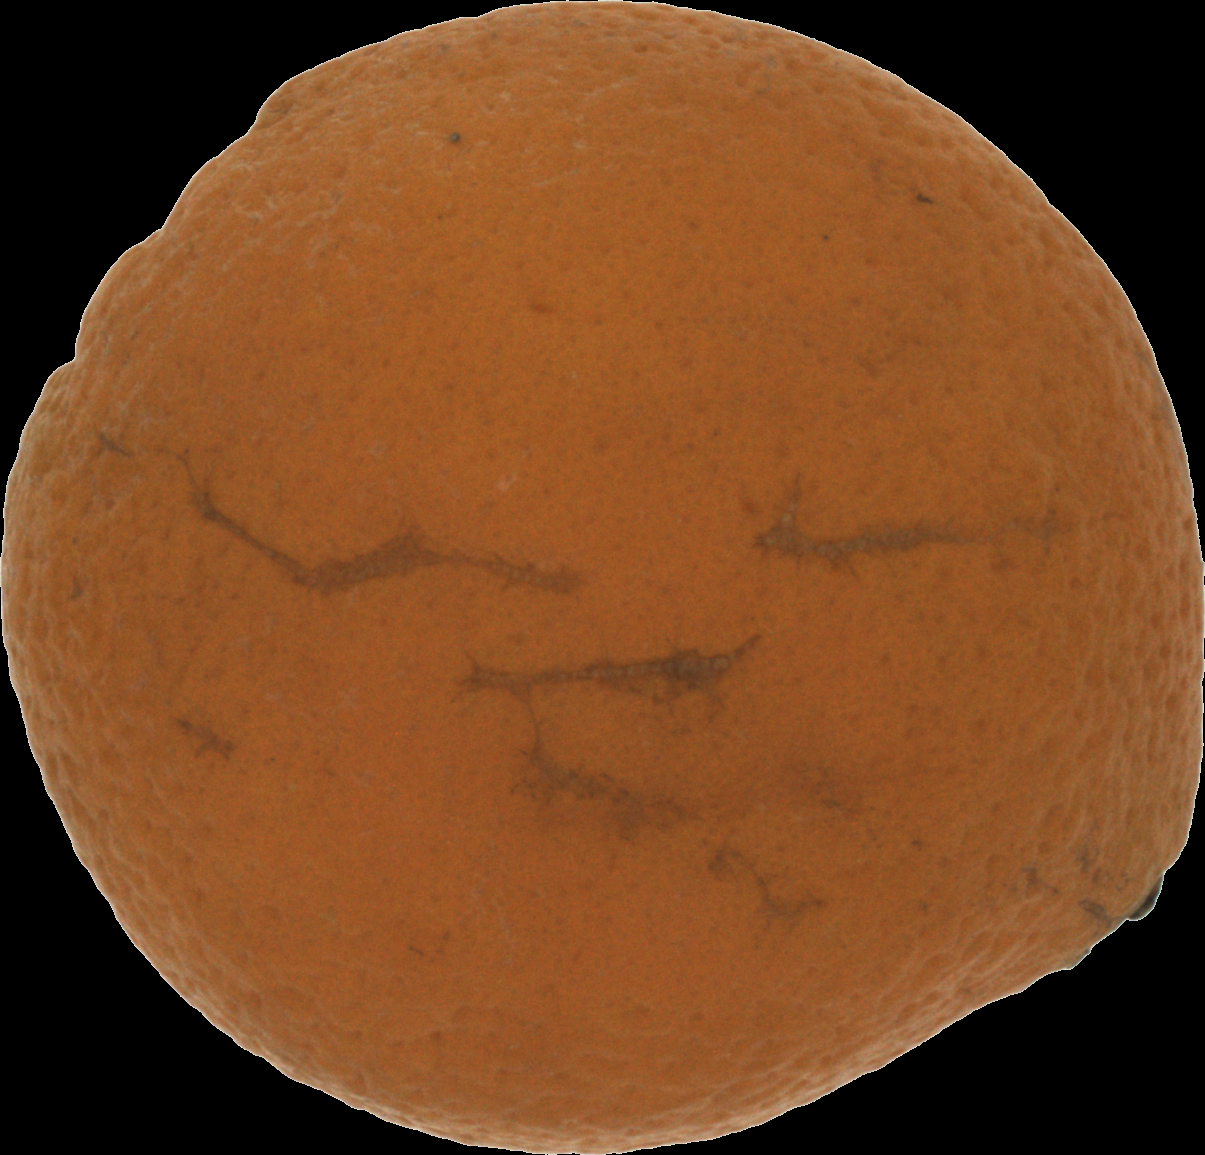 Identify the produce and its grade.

orange, bad
